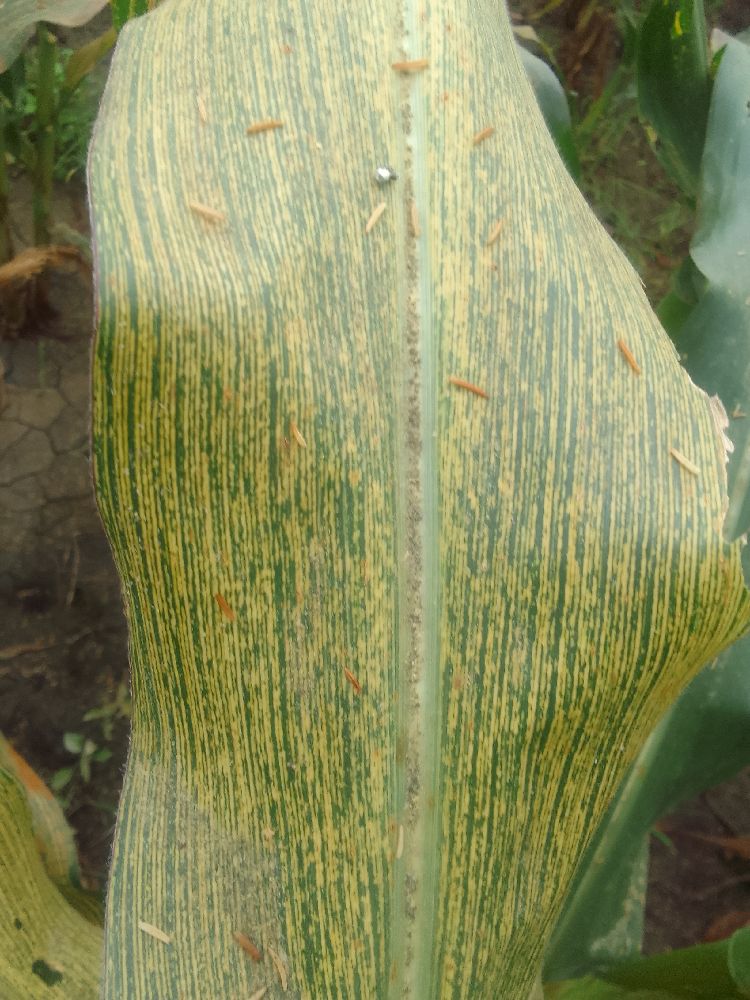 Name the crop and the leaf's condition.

maize, maize streak virus
